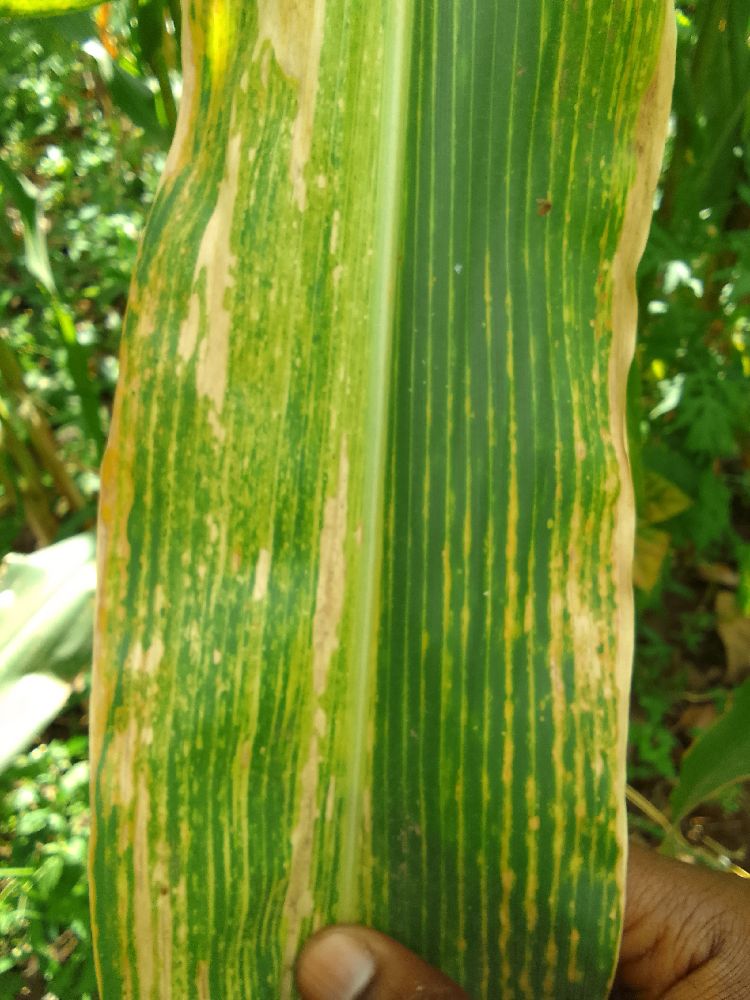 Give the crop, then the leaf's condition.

maize, maize lethal necrosis
